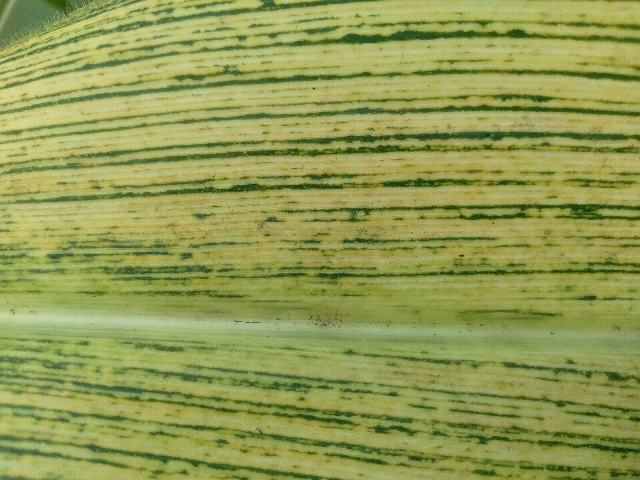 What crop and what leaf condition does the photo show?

maize, maize streak virus
